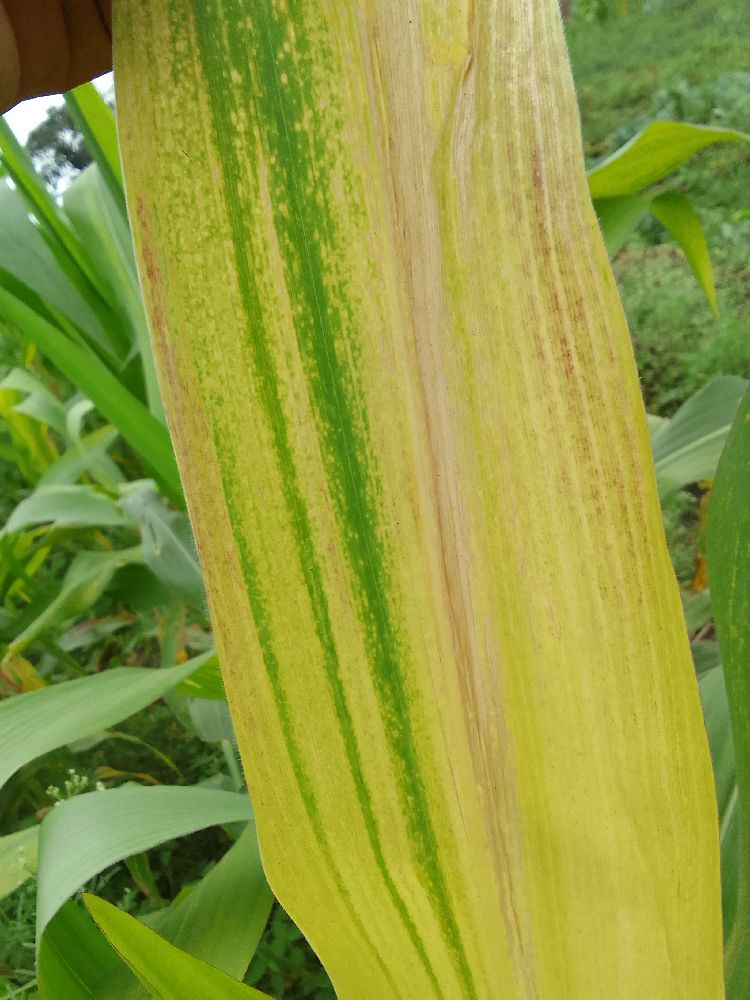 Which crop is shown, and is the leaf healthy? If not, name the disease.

maize, maize lethal necrosis
